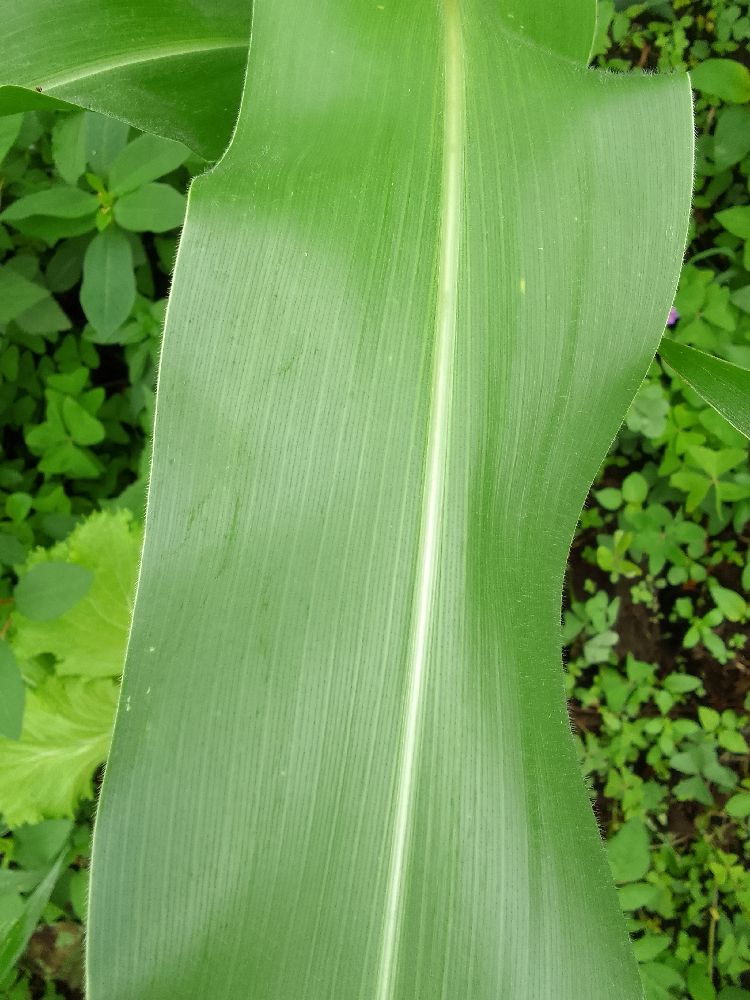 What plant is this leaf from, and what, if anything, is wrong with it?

maize, healthy
